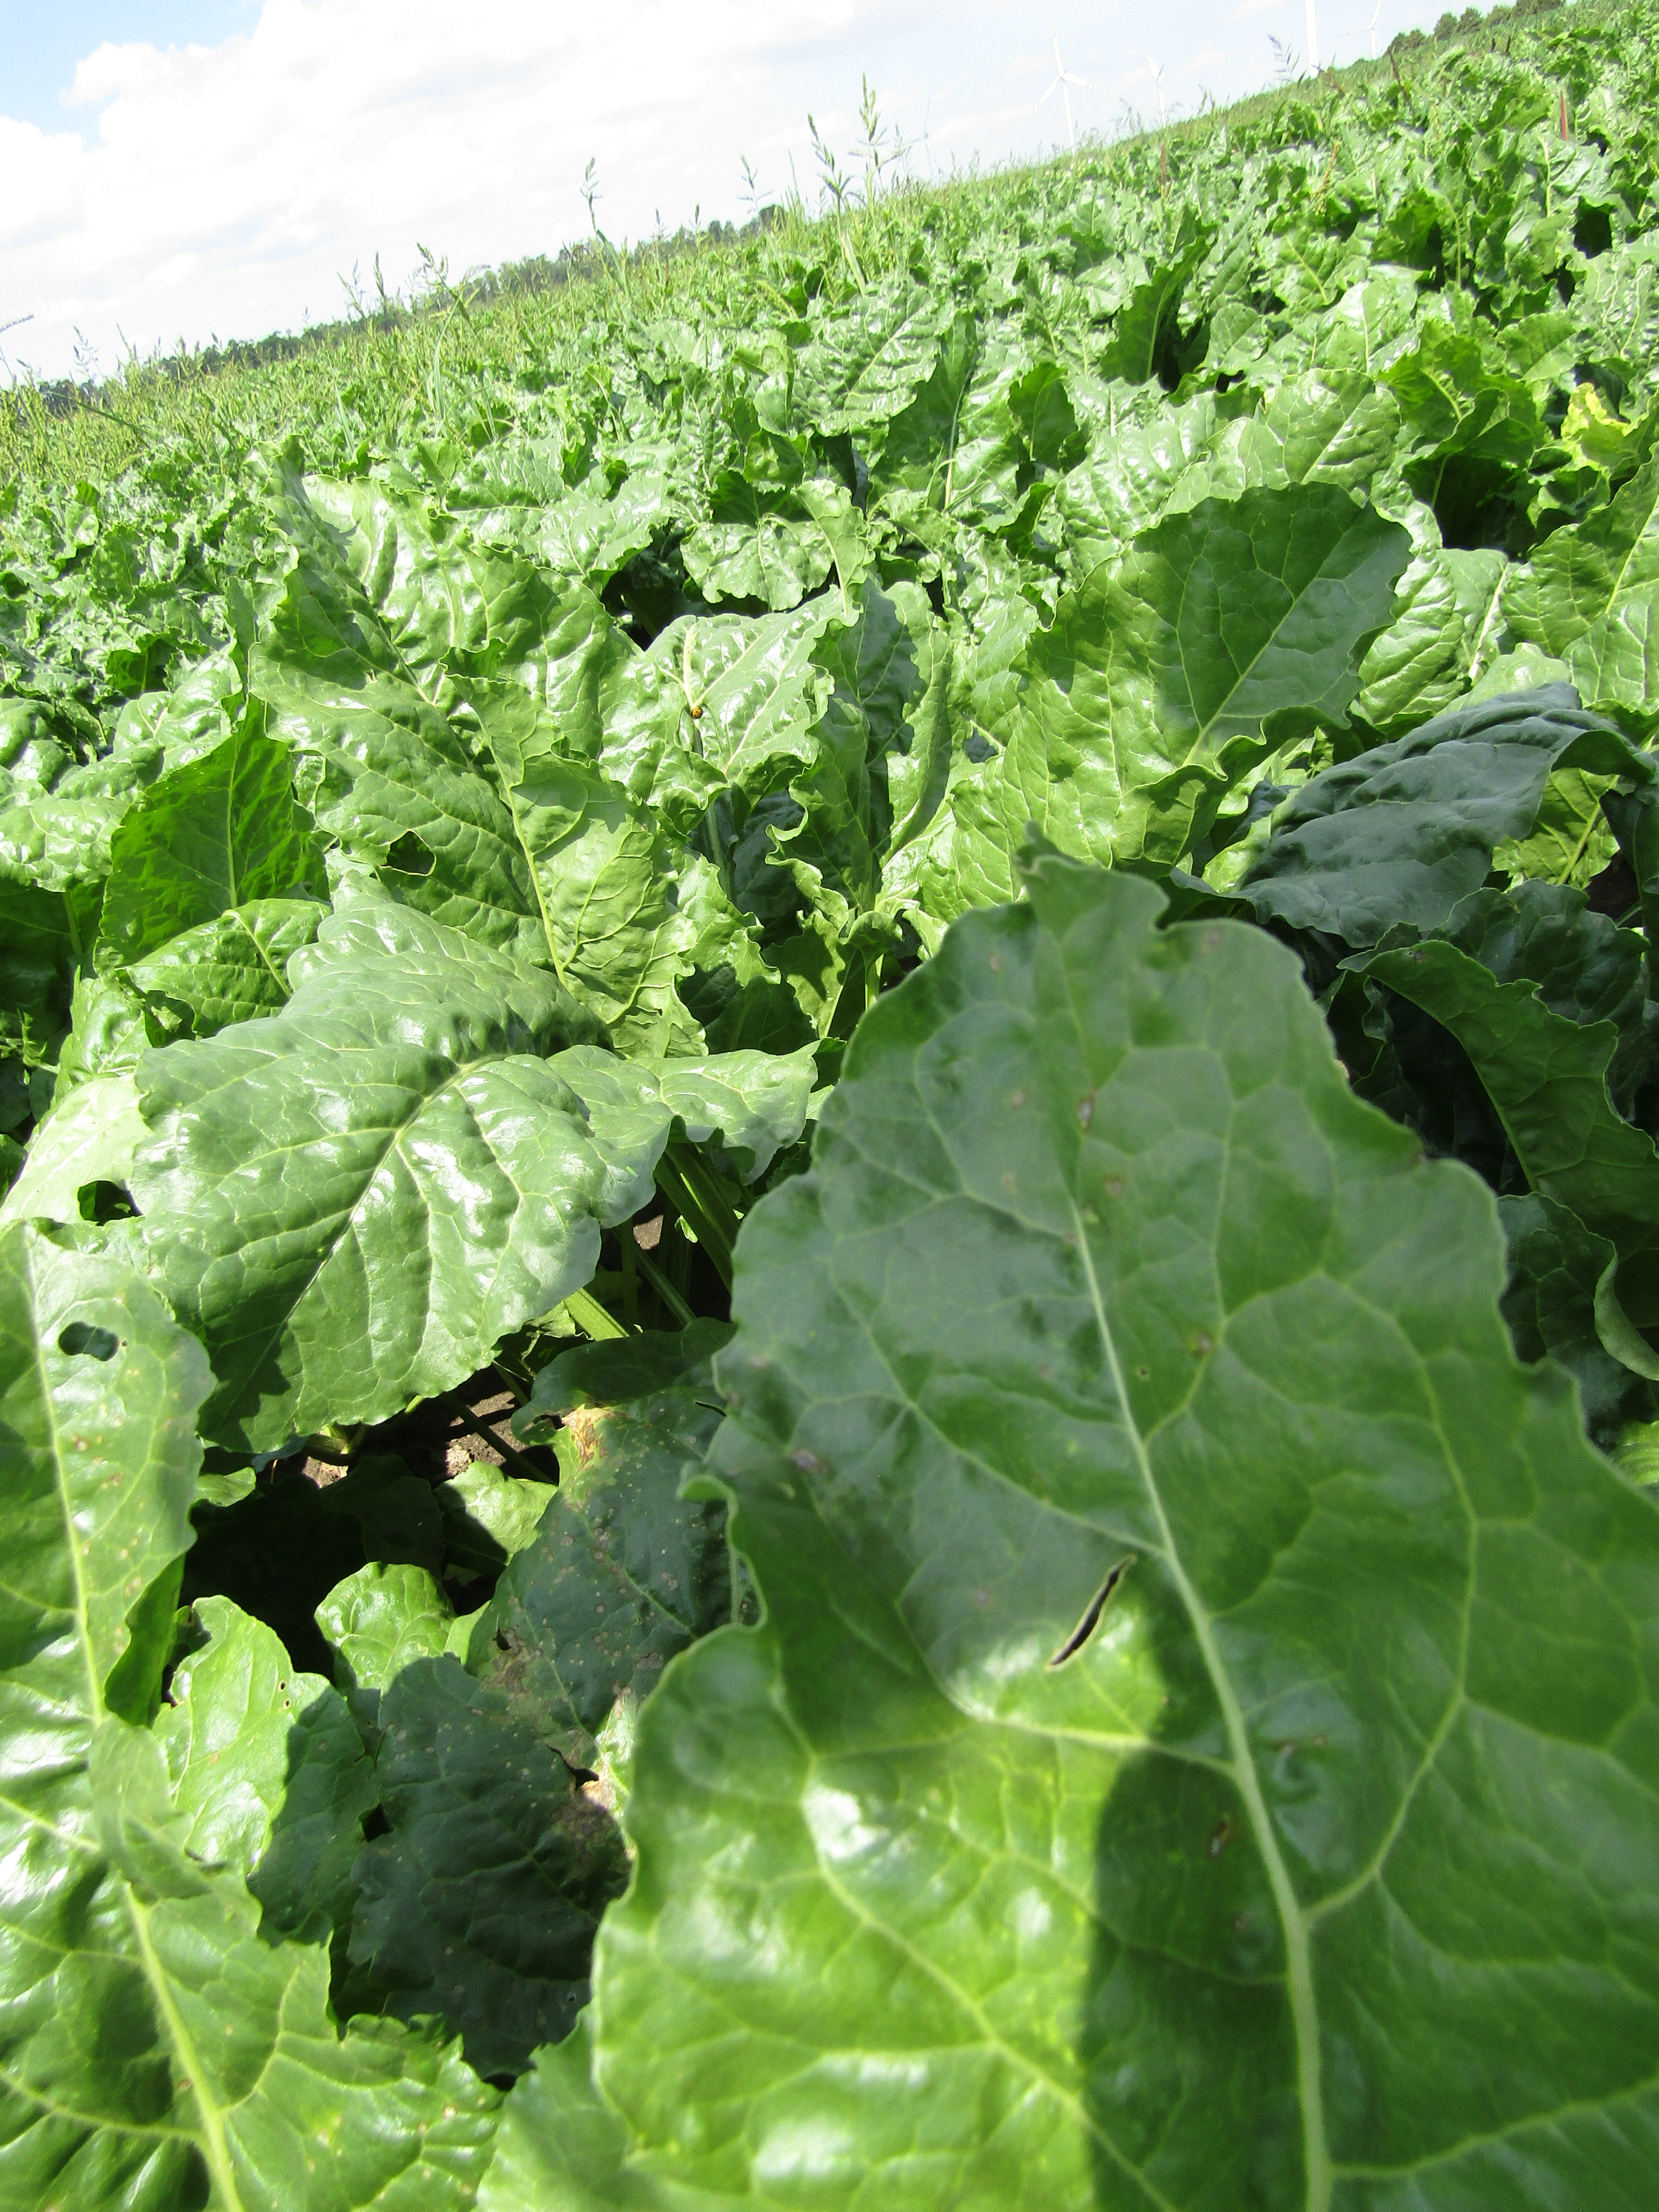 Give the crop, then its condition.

beet, cercospora
